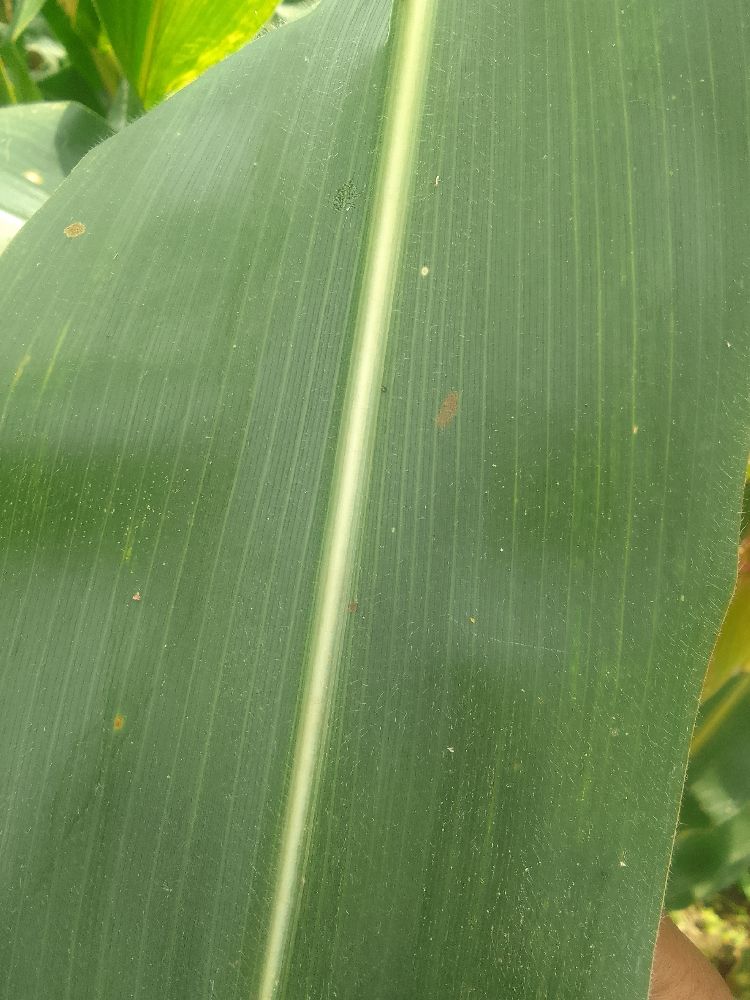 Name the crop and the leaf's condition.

maize, healthy
